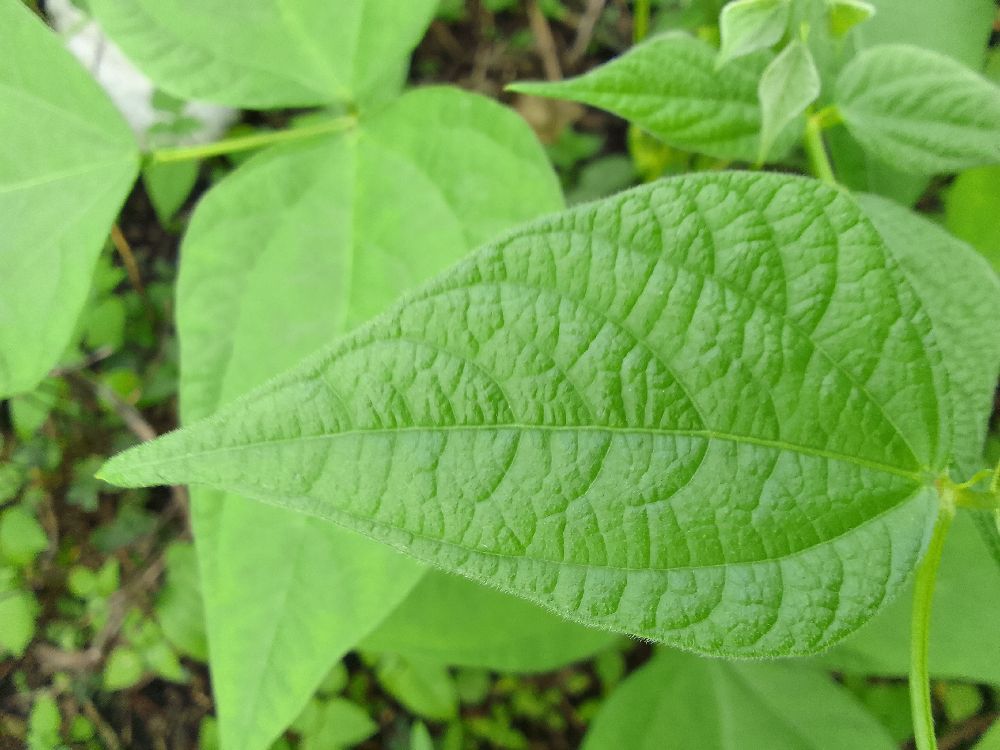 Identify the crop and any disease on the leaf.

common bean, healthy
